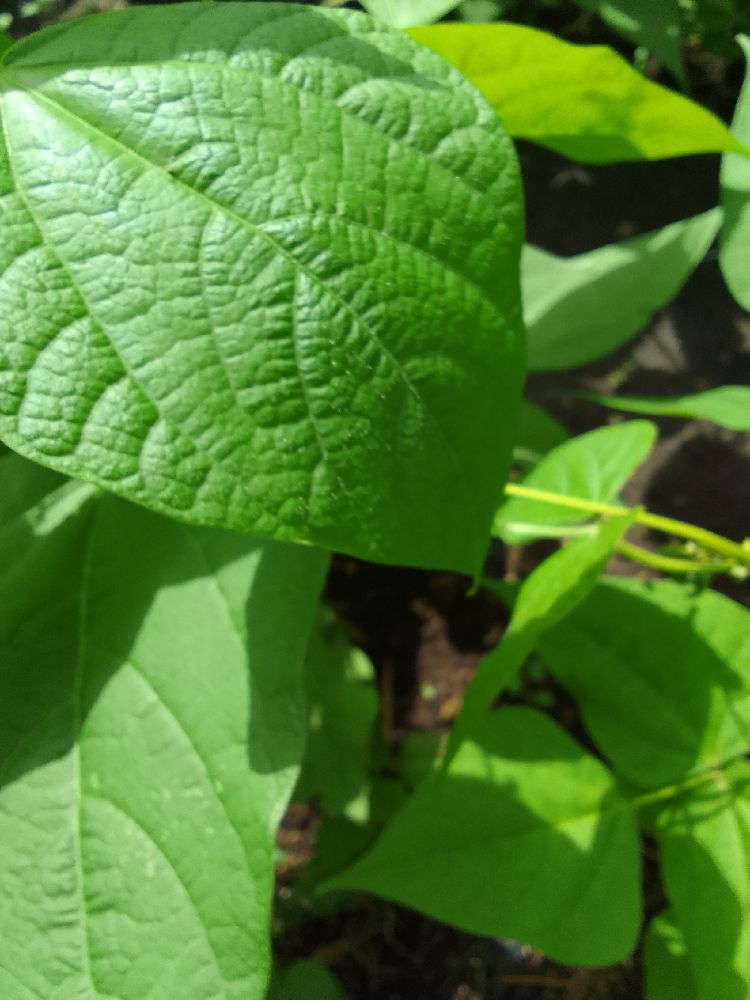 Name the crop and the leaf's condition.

common bean, healthy
